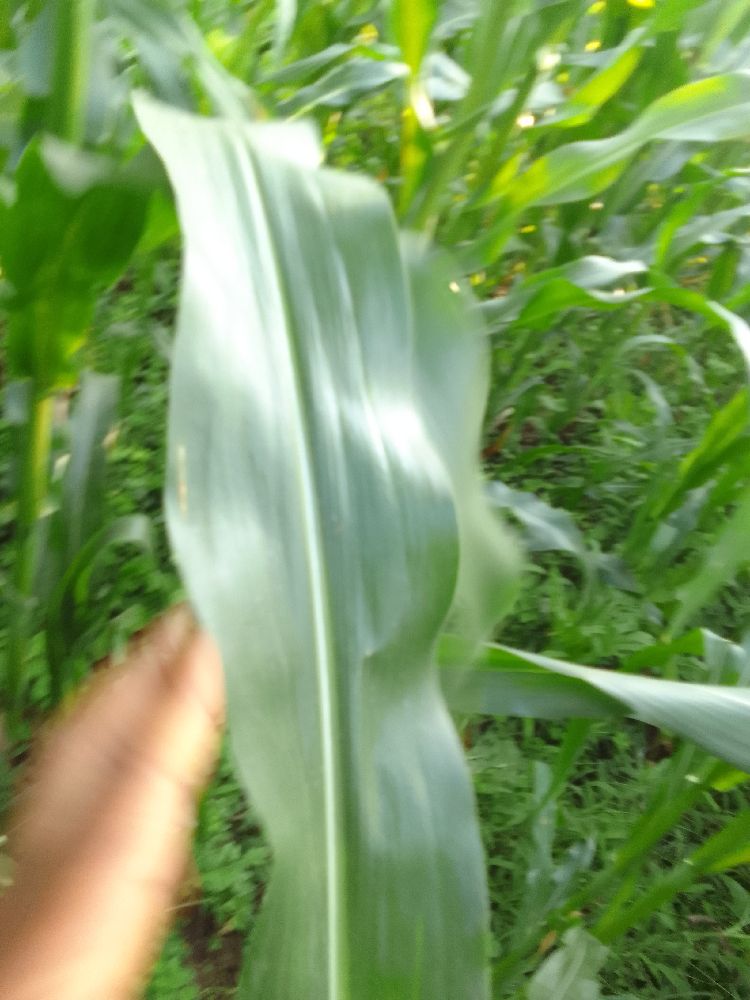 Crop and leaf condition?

maize, healthy
